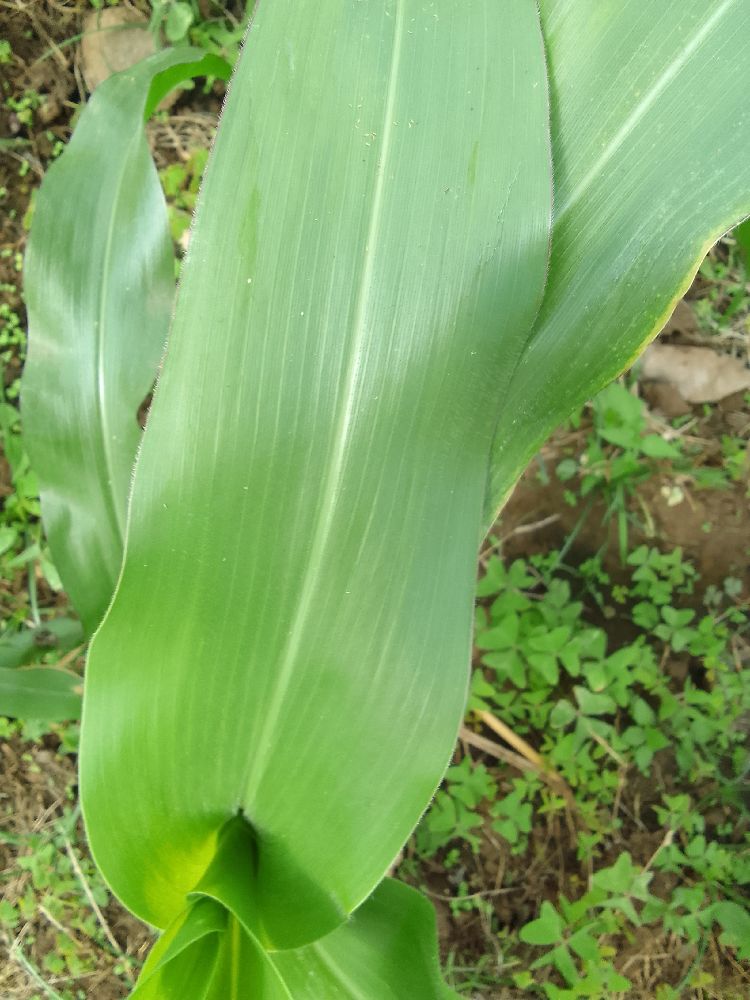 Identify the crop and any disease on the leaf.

maize, healthy
